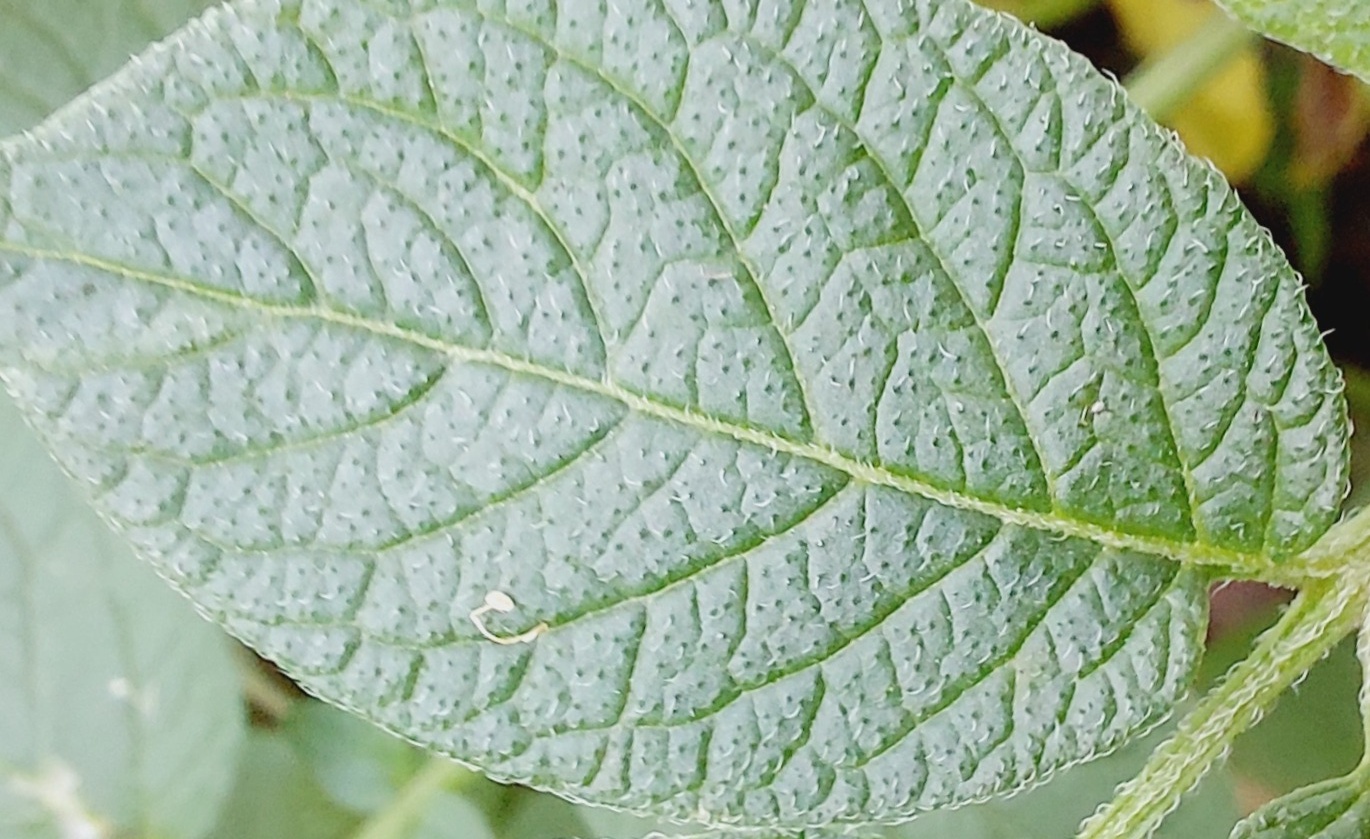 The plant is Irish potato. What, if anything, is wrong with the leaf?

healthy
